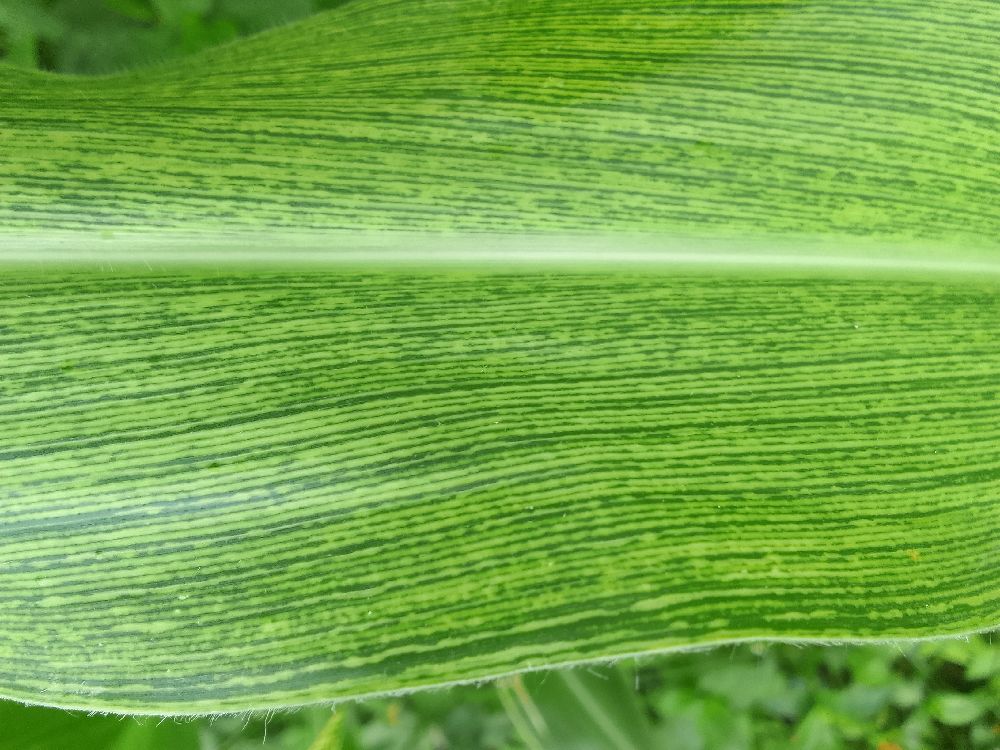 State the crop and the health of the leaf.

maize, maize streak virus
